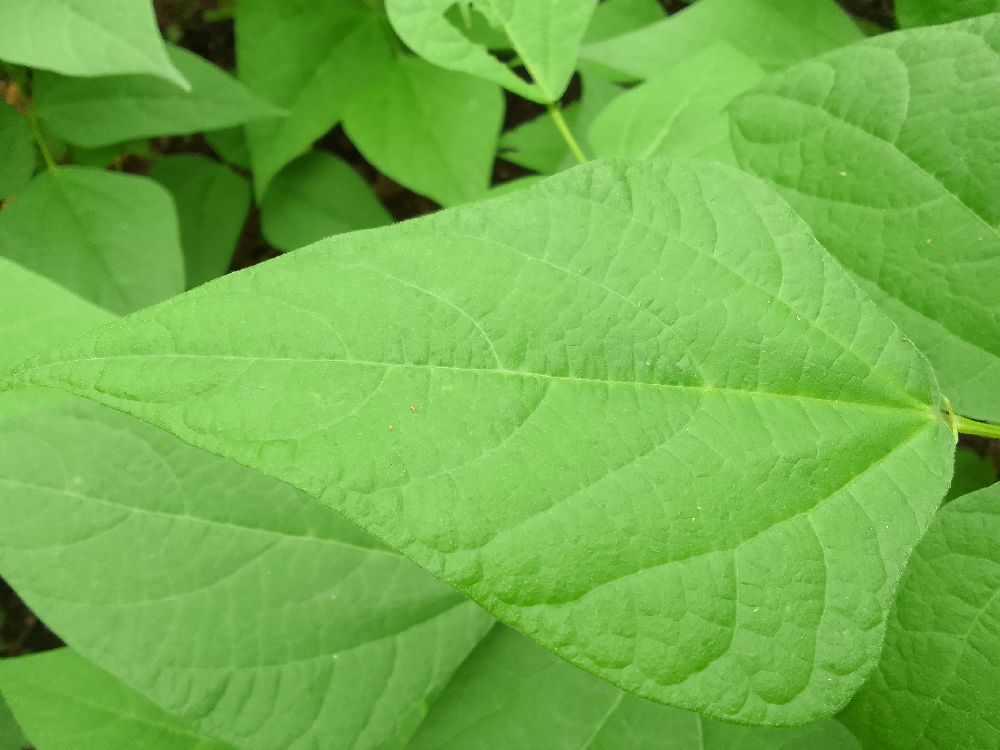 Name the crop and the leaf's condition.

common bean, healthy
